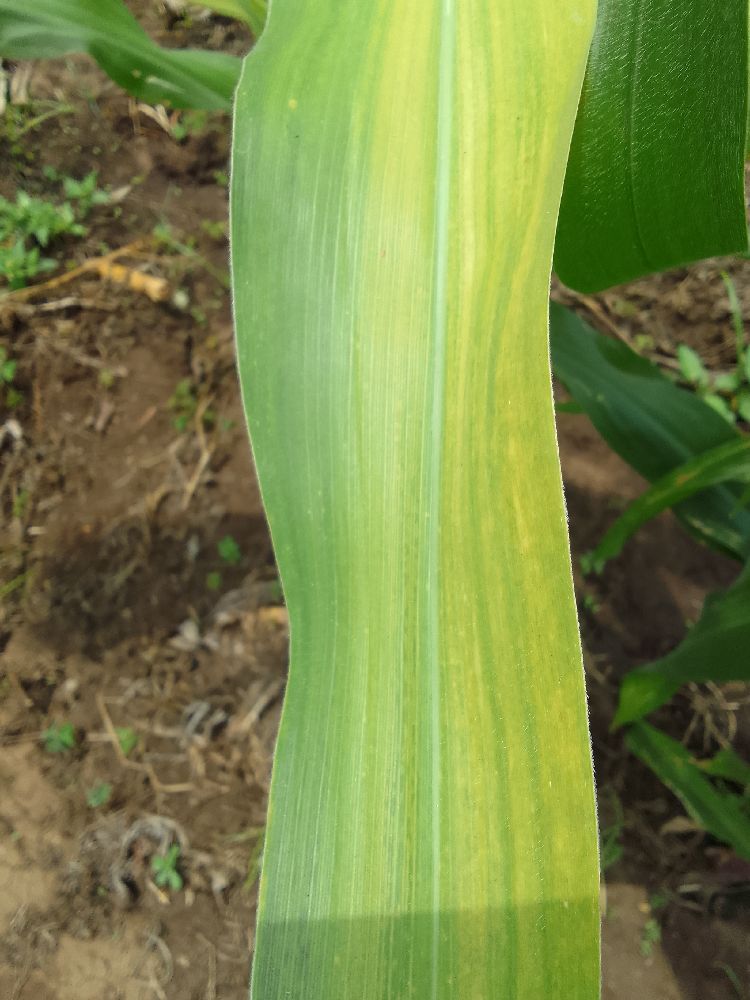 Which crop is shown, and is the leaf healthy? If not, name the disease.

maize, maize lethal necrosis
